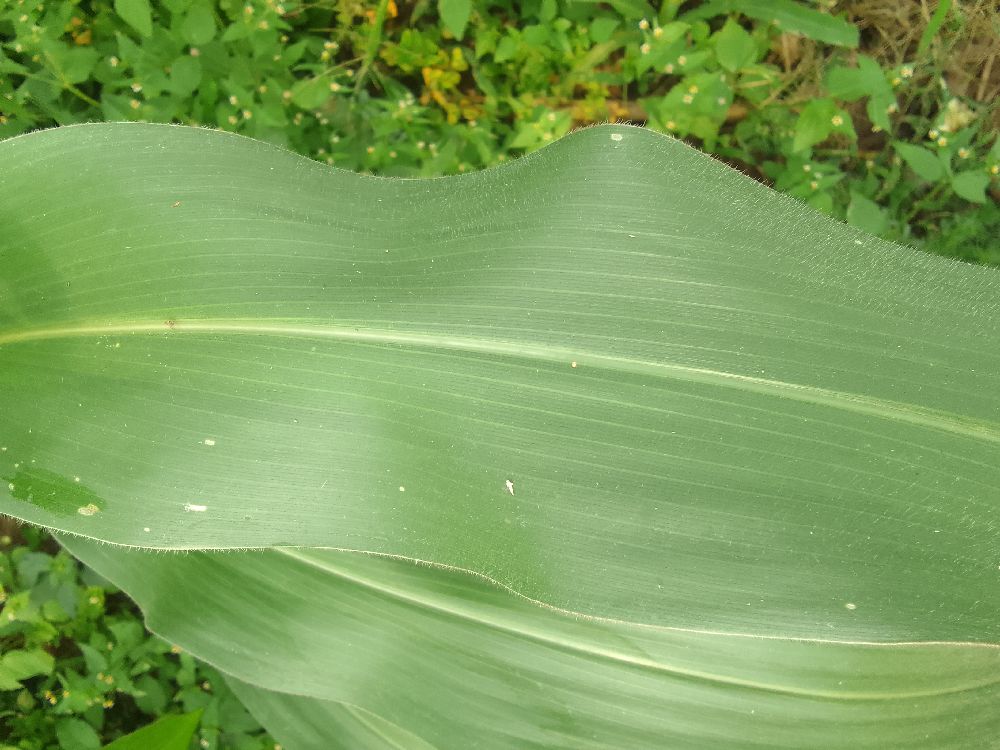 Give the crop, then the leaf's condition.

maize, healthy
